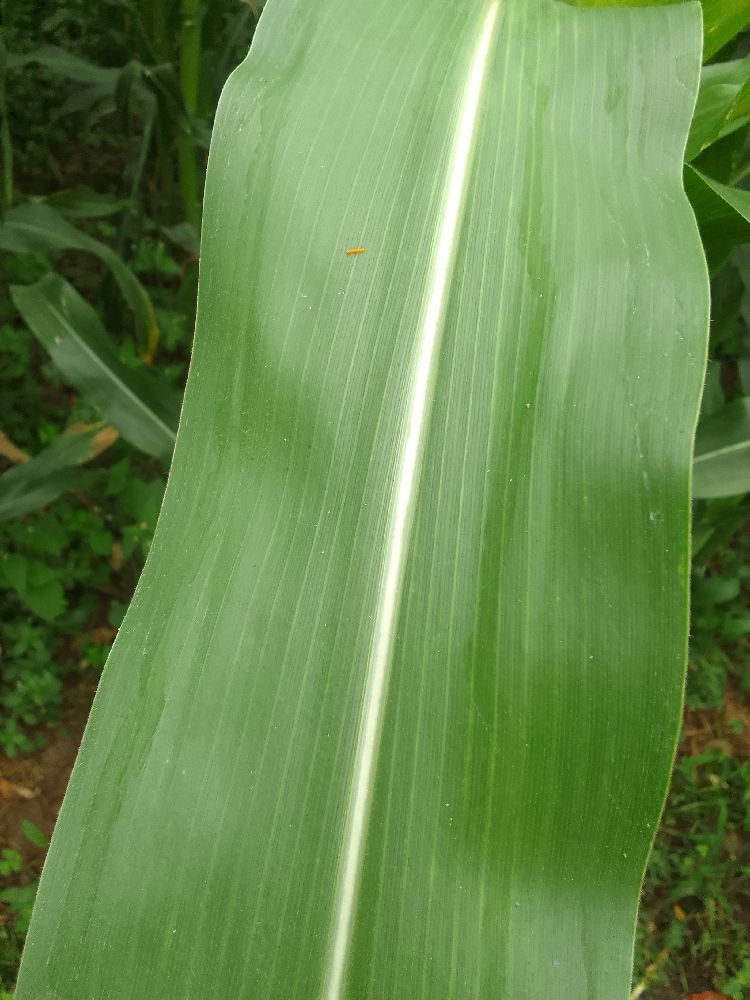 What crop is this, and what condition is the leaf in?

maize, healthy
